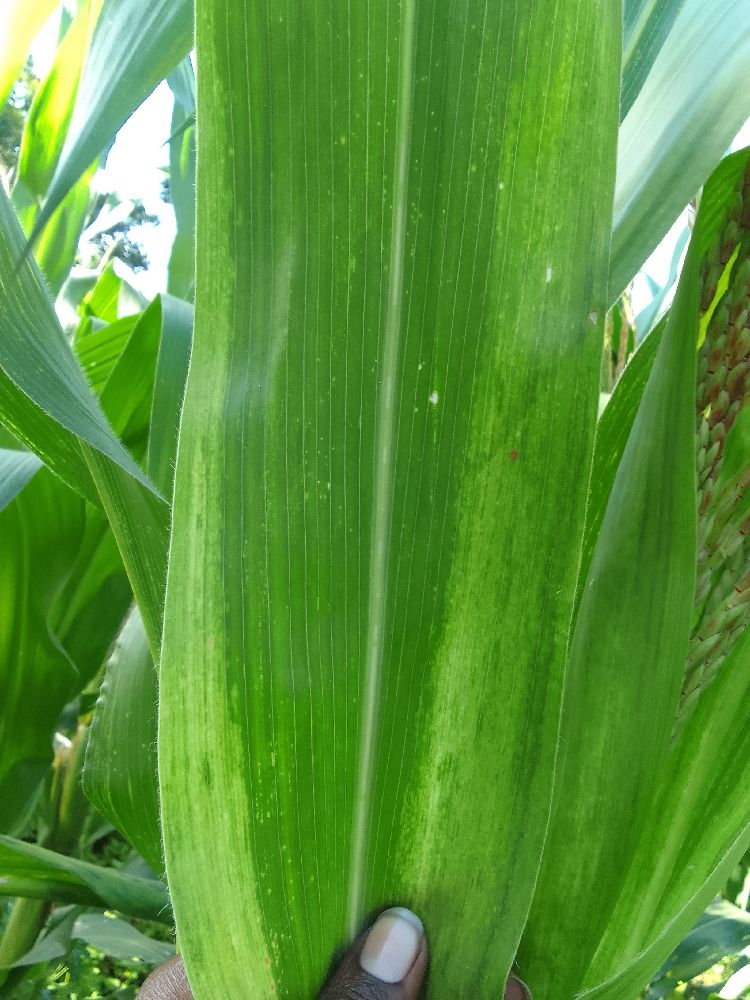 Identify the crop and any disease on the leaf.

maize, maize lethal necrosis
